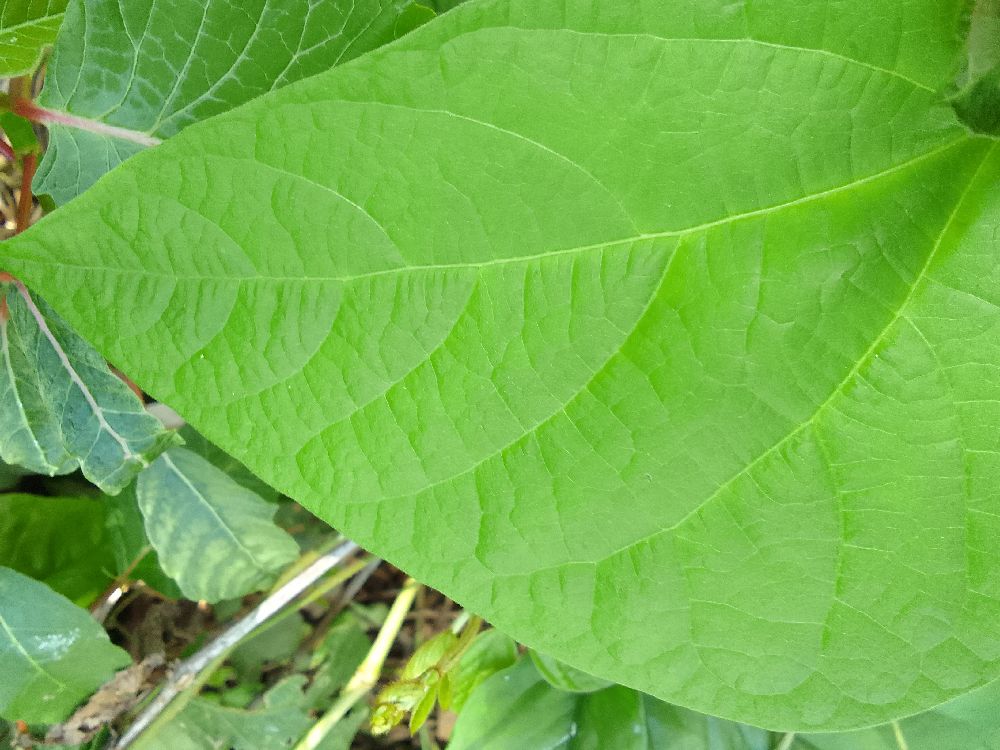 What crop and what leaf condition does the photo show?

common bean, healthy
